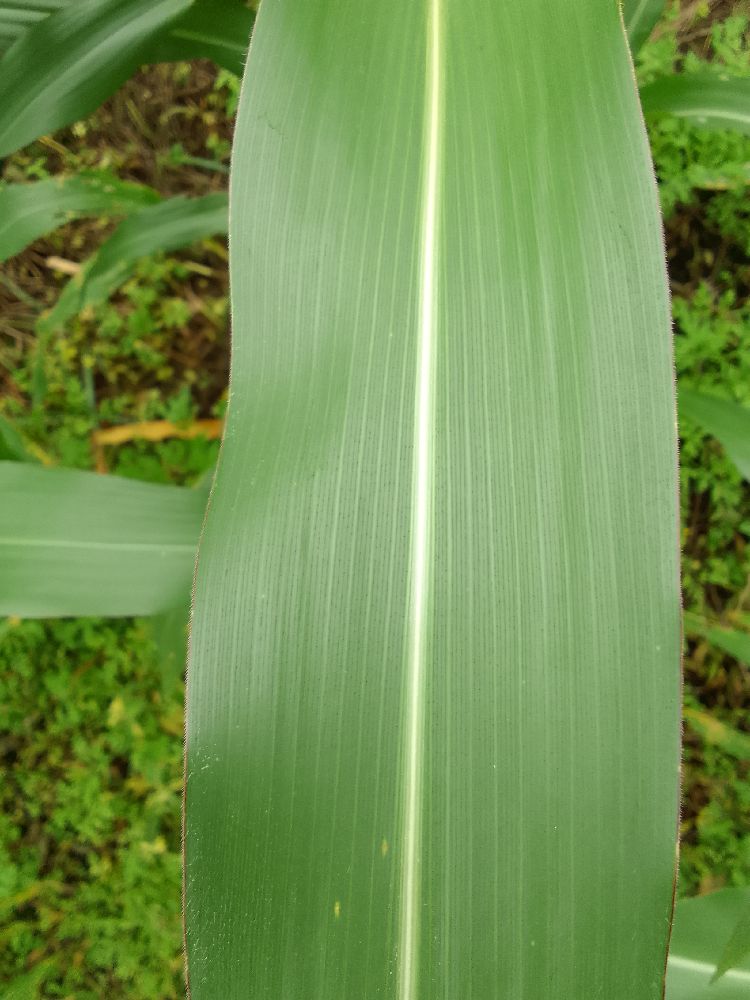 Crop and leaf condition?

maize, healthy
